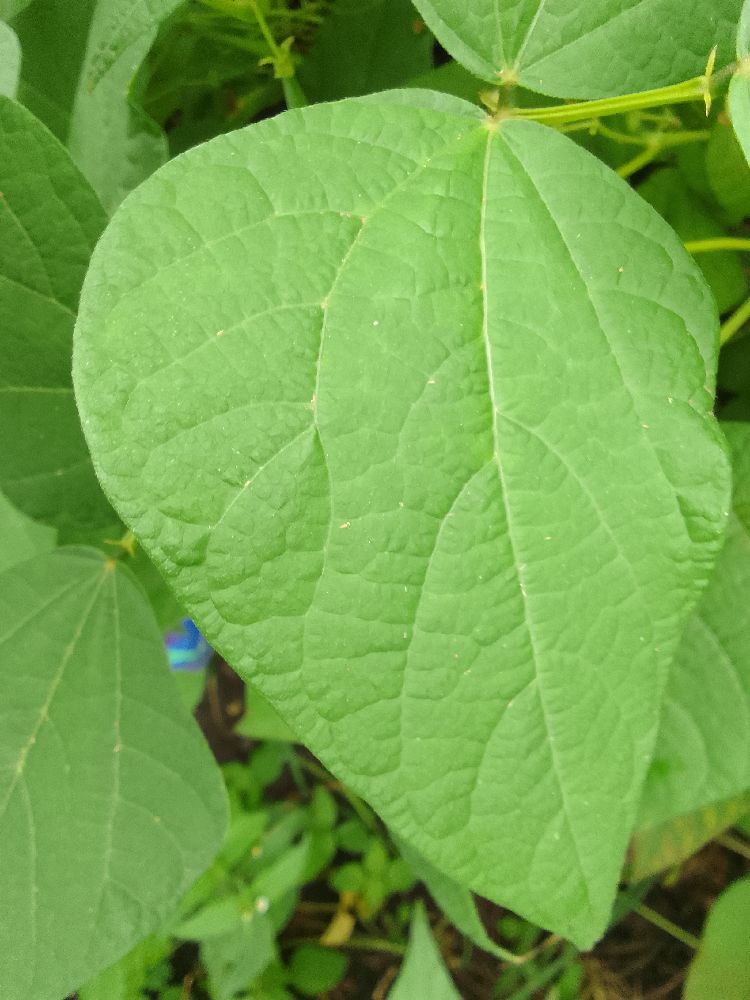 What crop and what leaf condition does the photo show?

common bean, healthy
